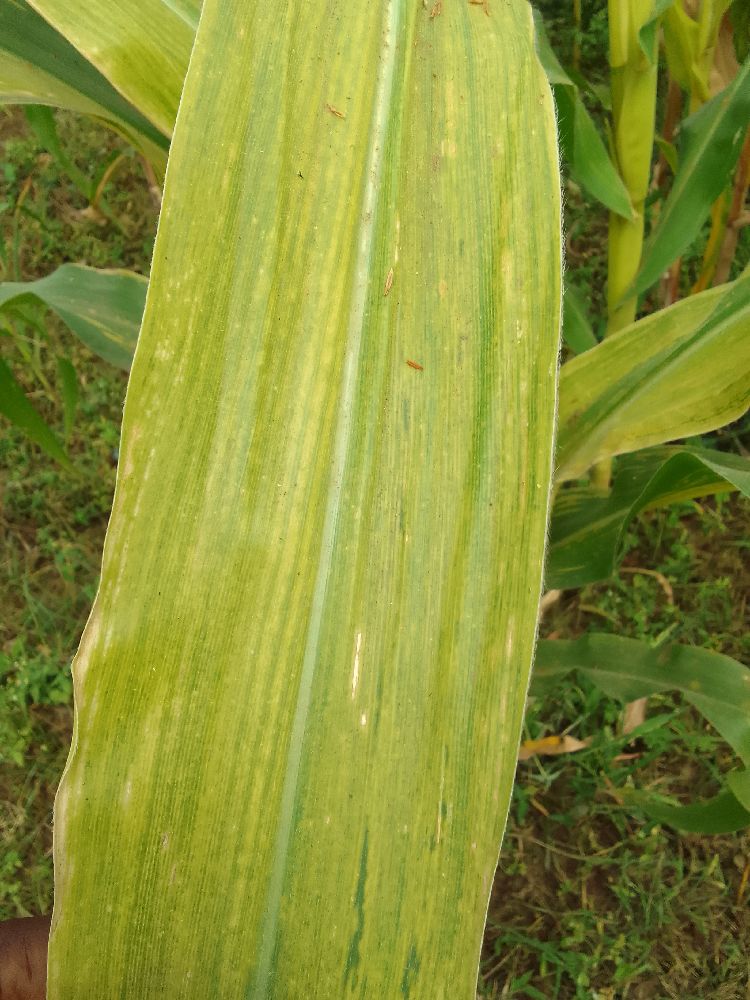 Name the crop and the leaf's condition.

maize, maize lethal necrosis
